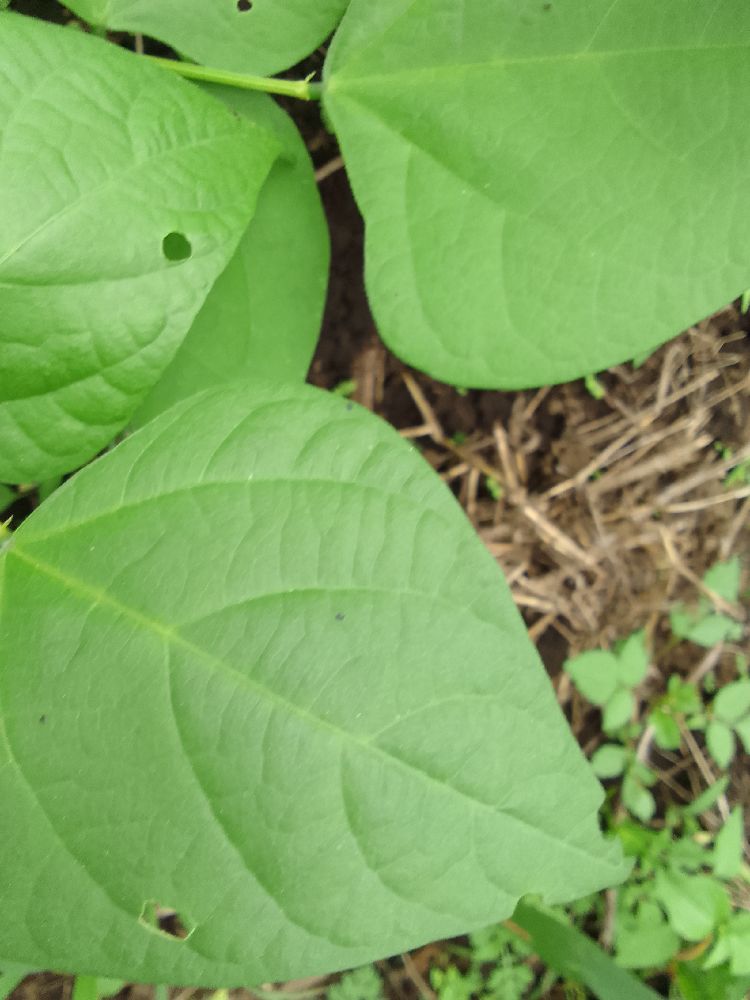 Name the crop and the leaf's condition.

common bean, healthy
